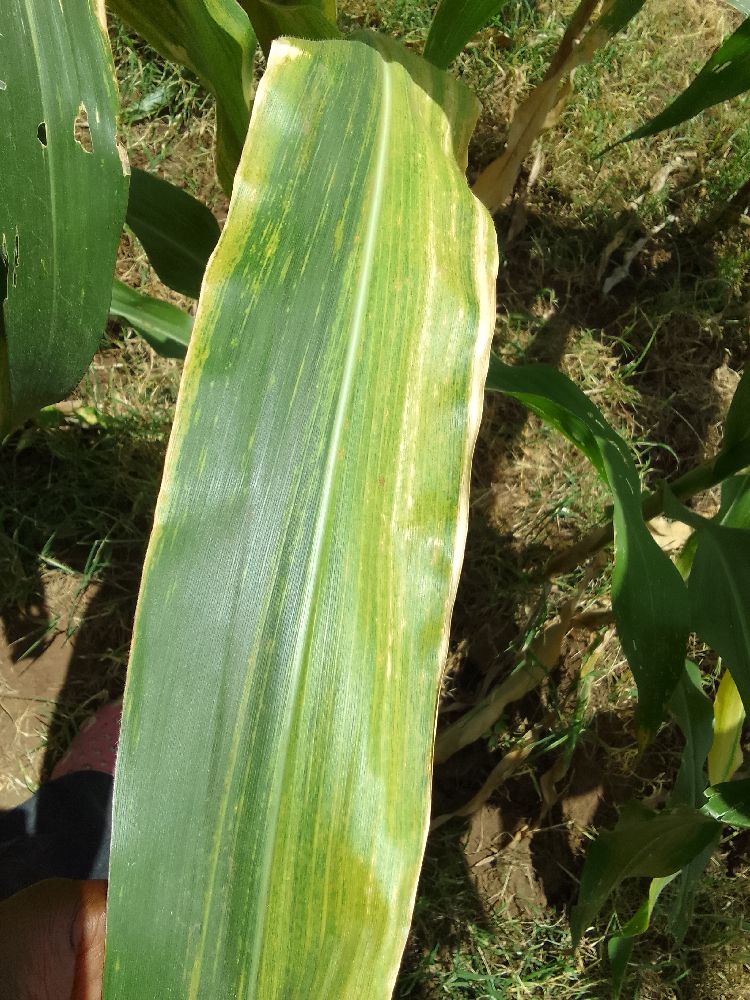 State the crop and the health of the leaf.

maize, maize lethal necrosis
